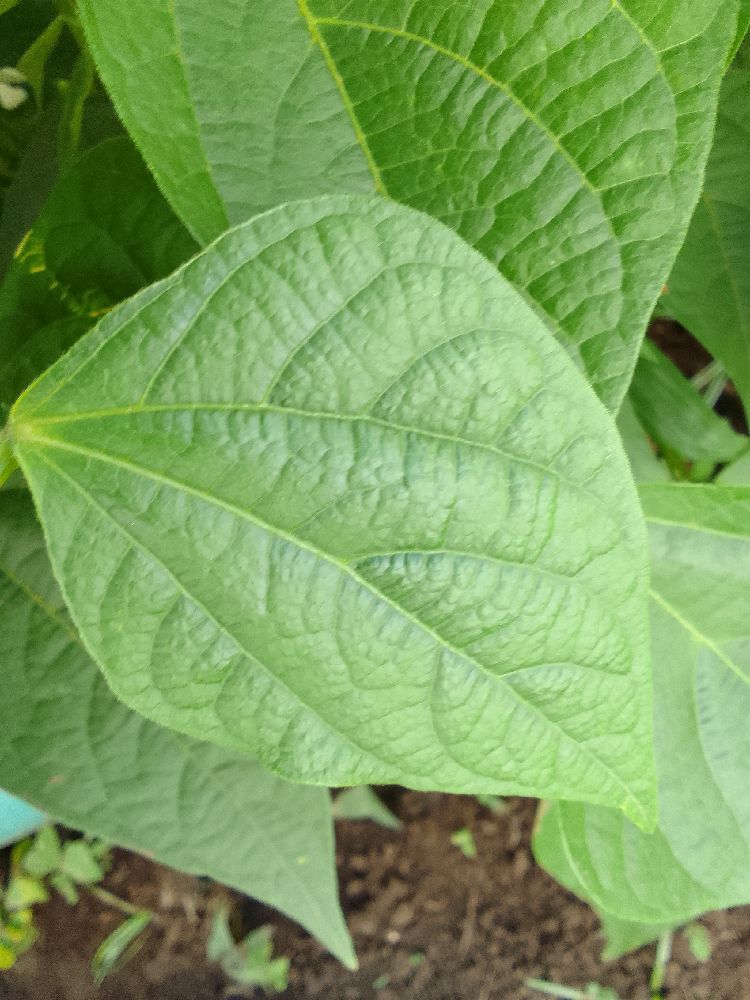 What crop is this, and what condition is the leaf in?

common bean, healthy
